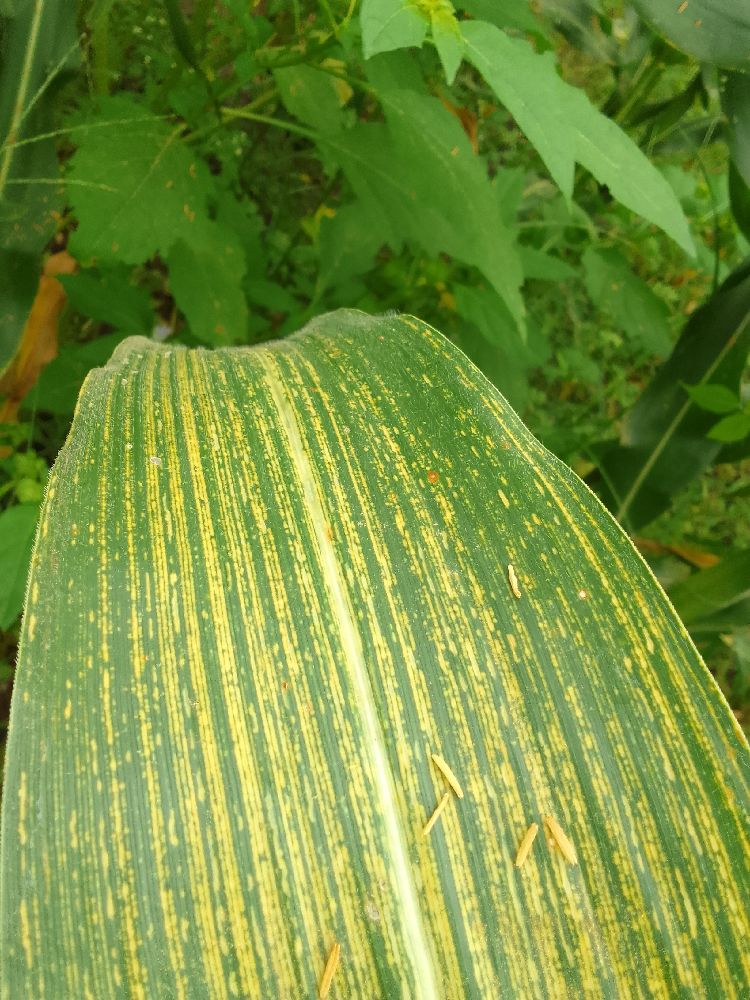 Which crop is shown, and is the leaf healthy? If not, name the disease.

maize, maize streak virus
